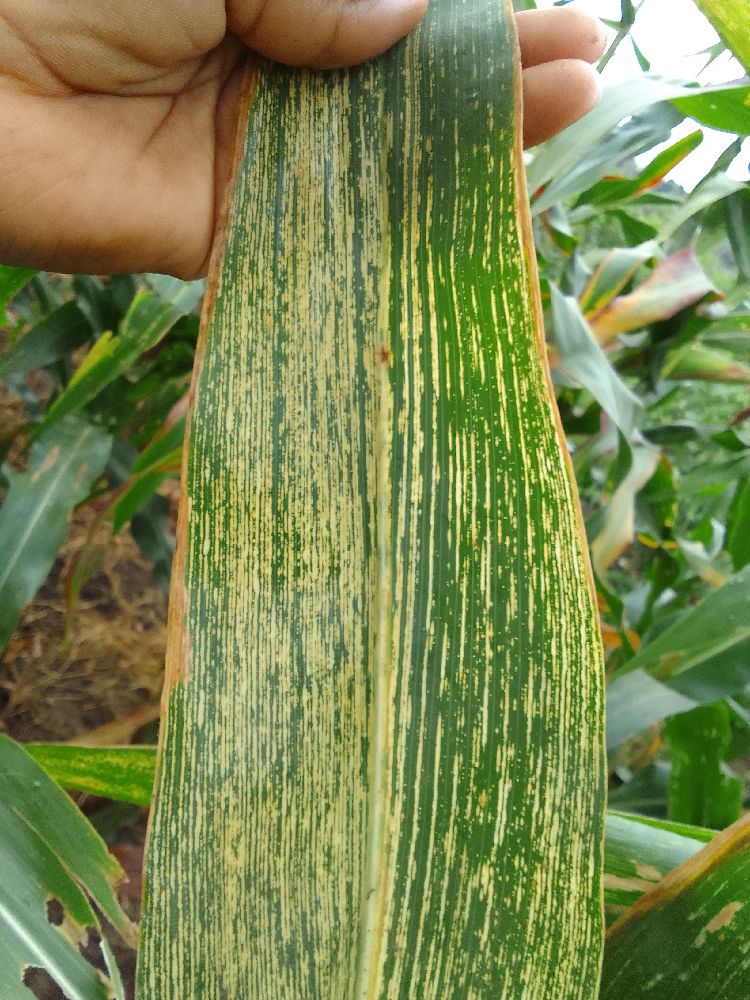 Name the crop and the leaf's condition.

maize, maize streak virus
